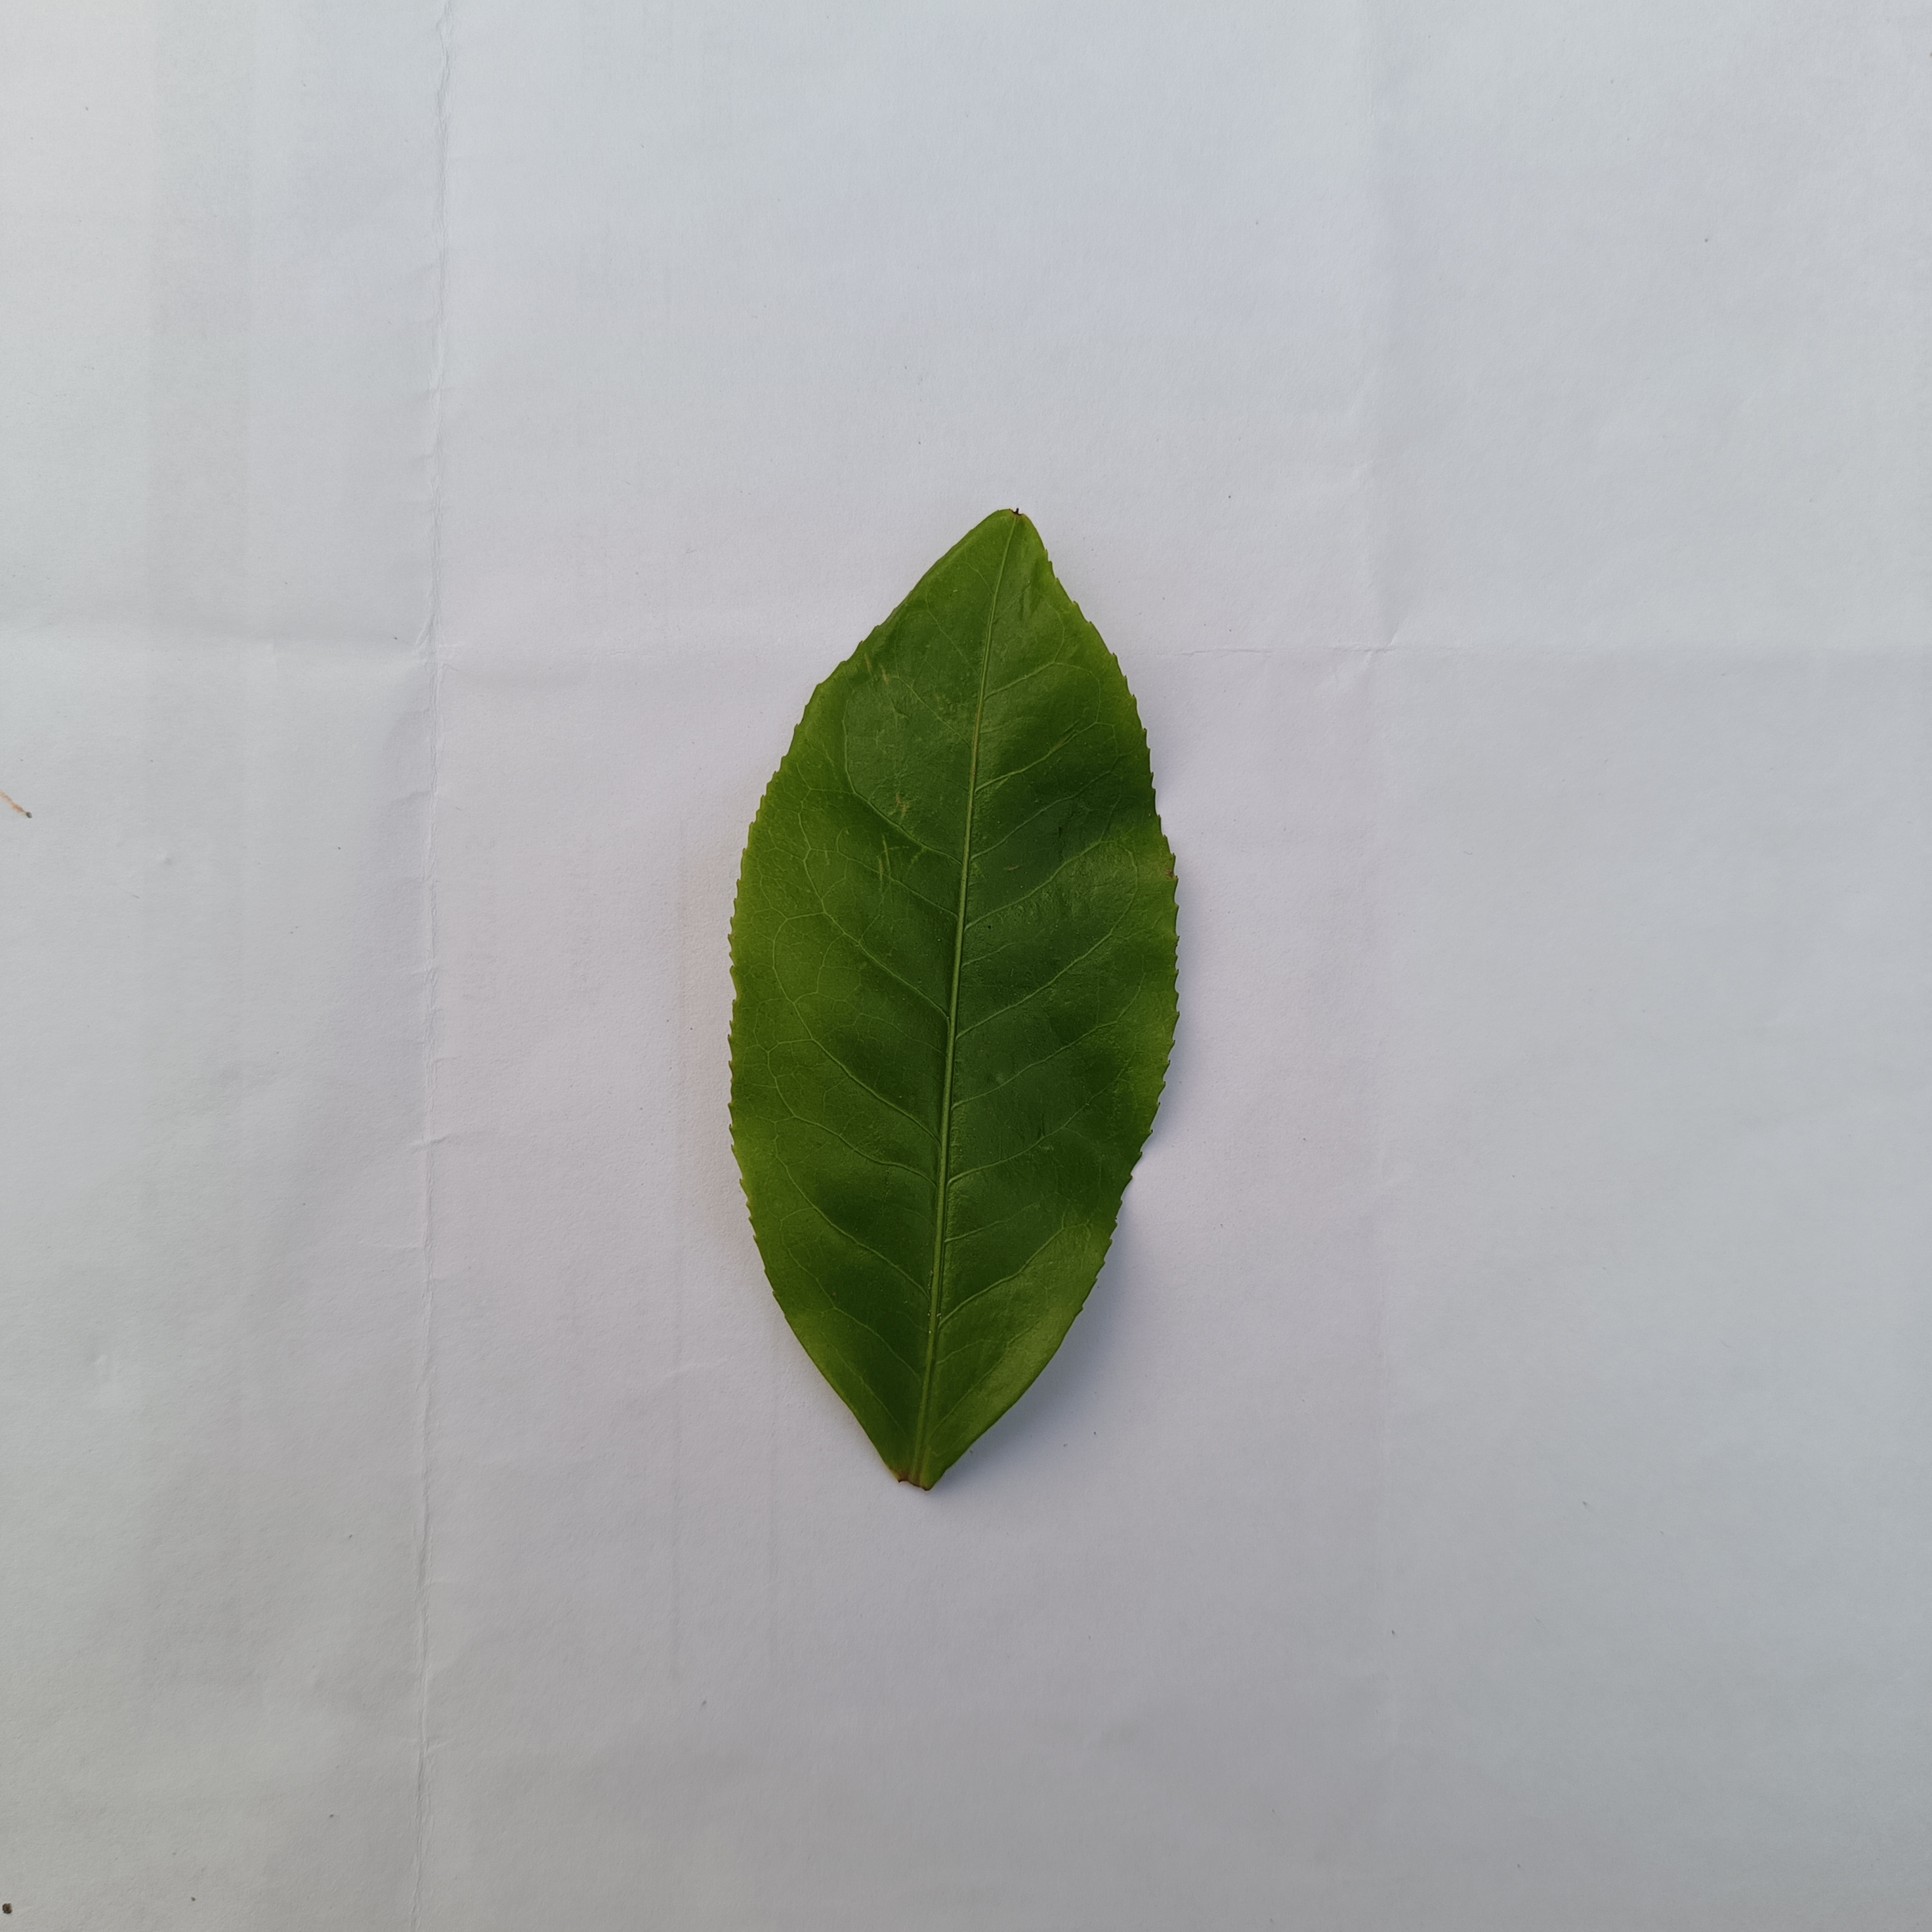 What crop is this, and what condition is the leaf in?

tea, healthy
